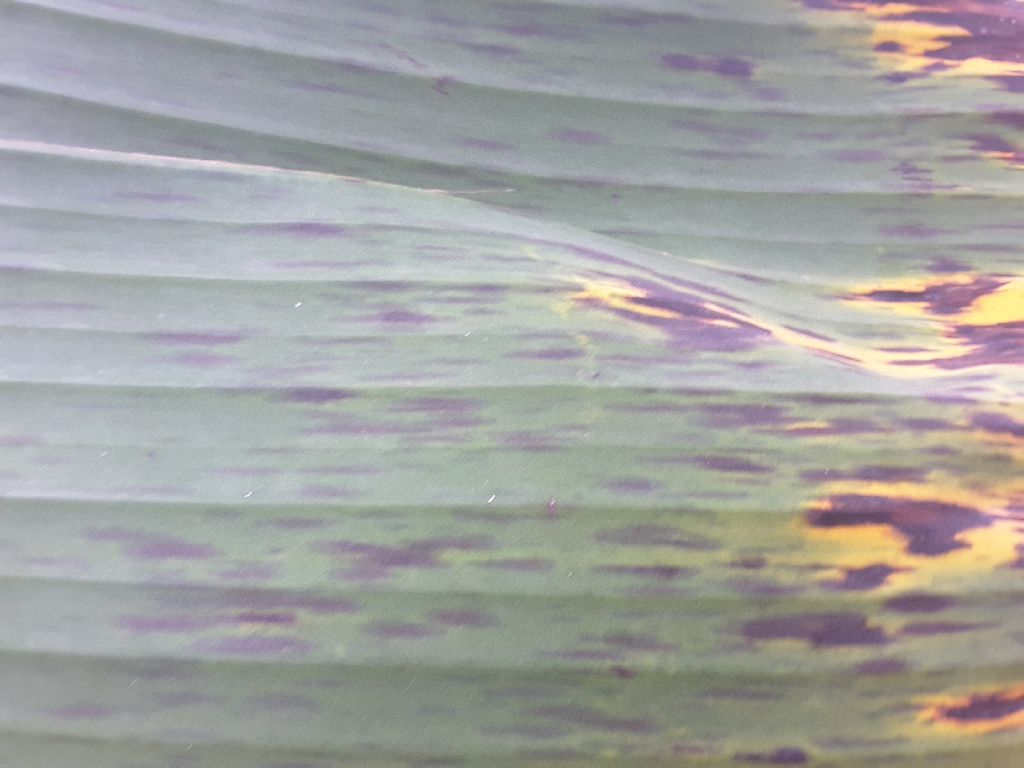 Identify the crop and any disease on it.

banana, black sigatoka
